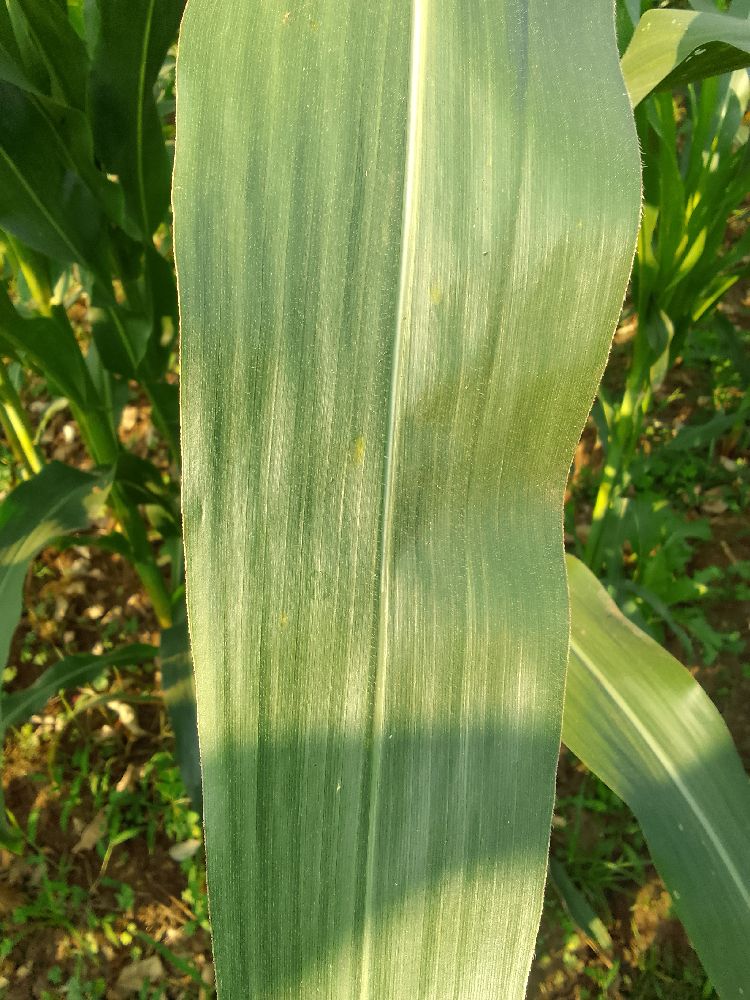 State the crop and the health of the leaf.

maize, healthy
